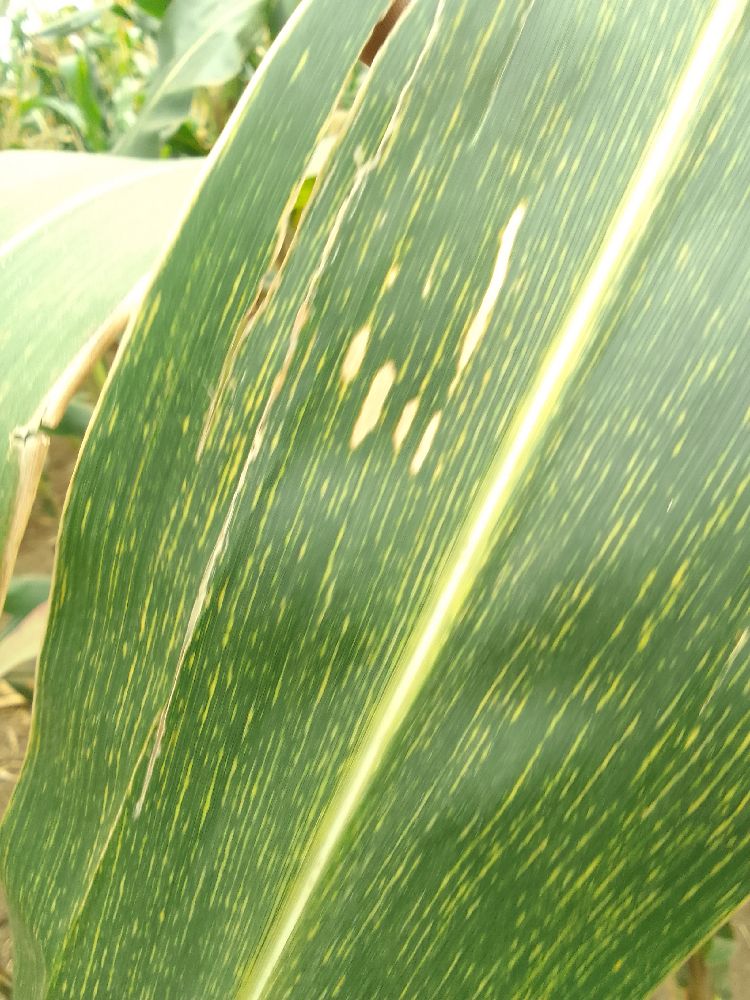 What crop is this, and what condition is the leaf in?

maize, maize streak virus
